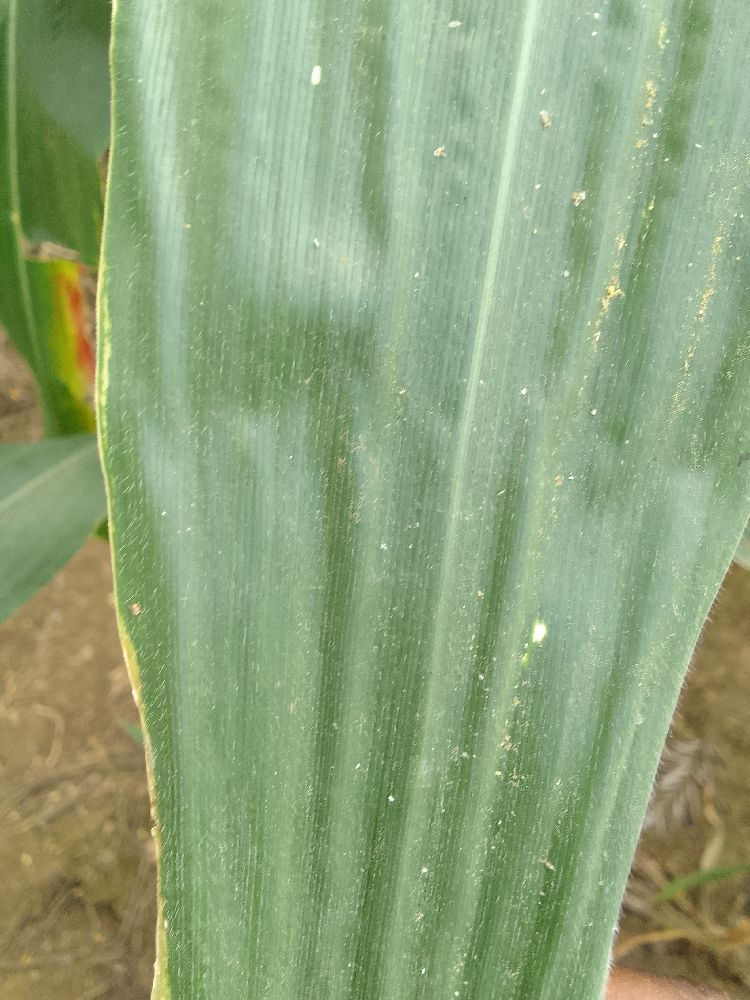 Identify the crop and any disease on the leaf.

maize, healthy
